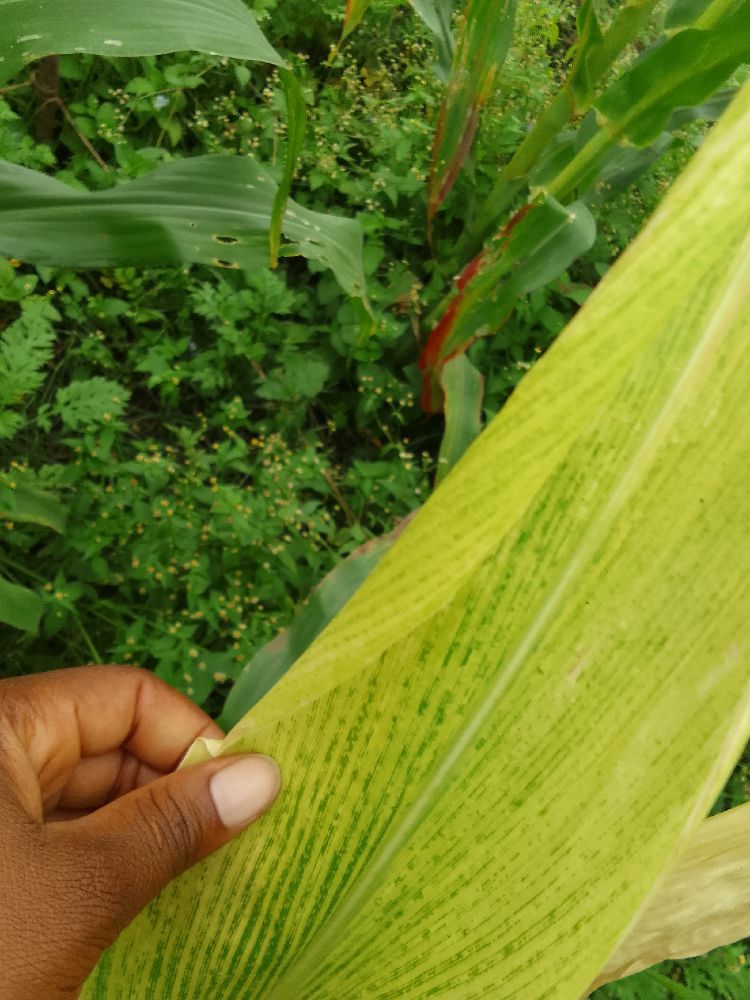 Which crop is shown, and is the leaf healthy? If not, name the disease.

maize, maize lethal necrosis
